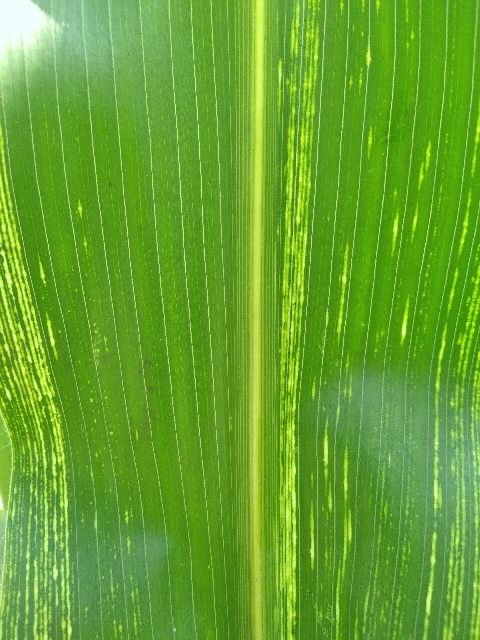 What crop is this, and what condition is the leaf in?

maize, maize streak virus
